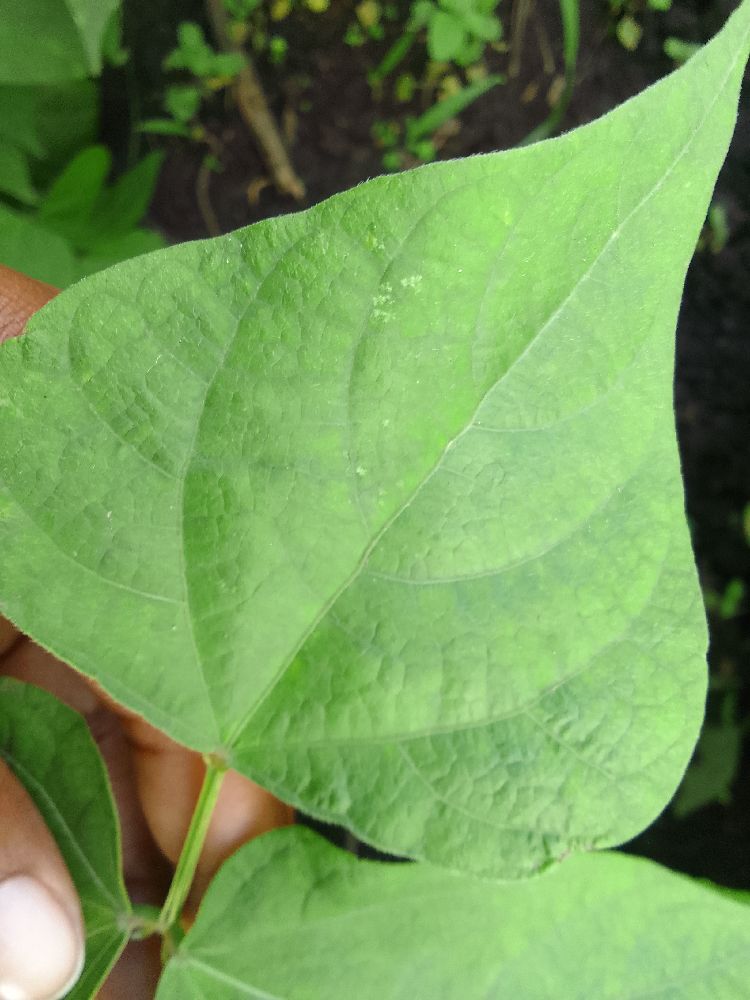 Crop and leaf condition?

common bean, healthy
